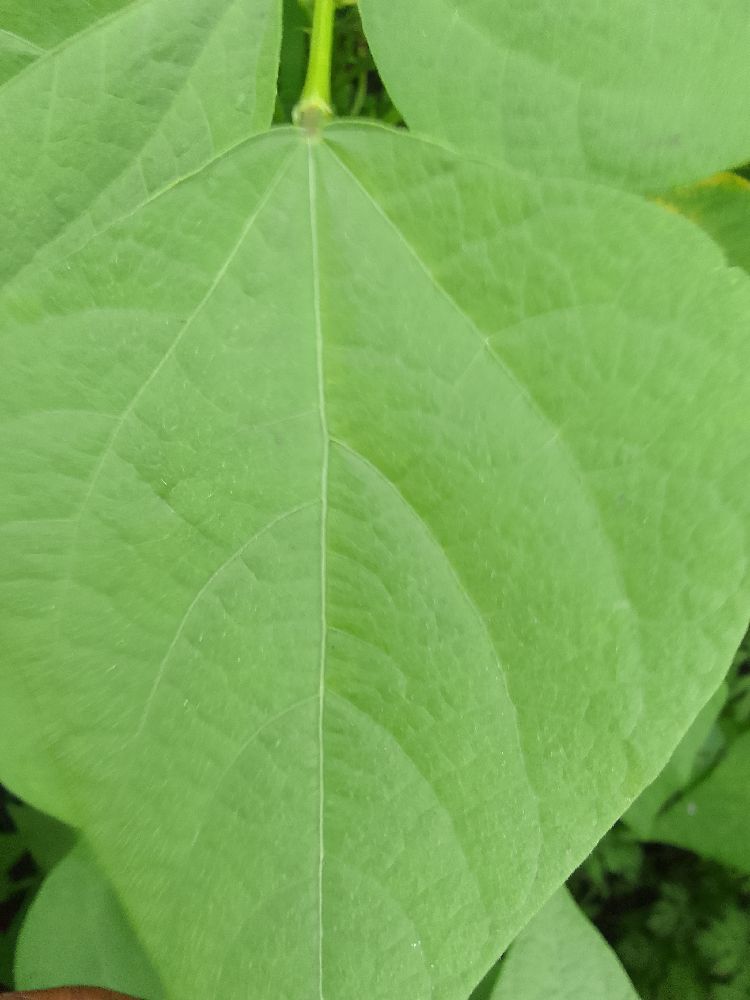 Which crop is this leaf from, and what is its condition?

common bean, healthy
